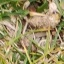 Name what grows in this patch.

grass
